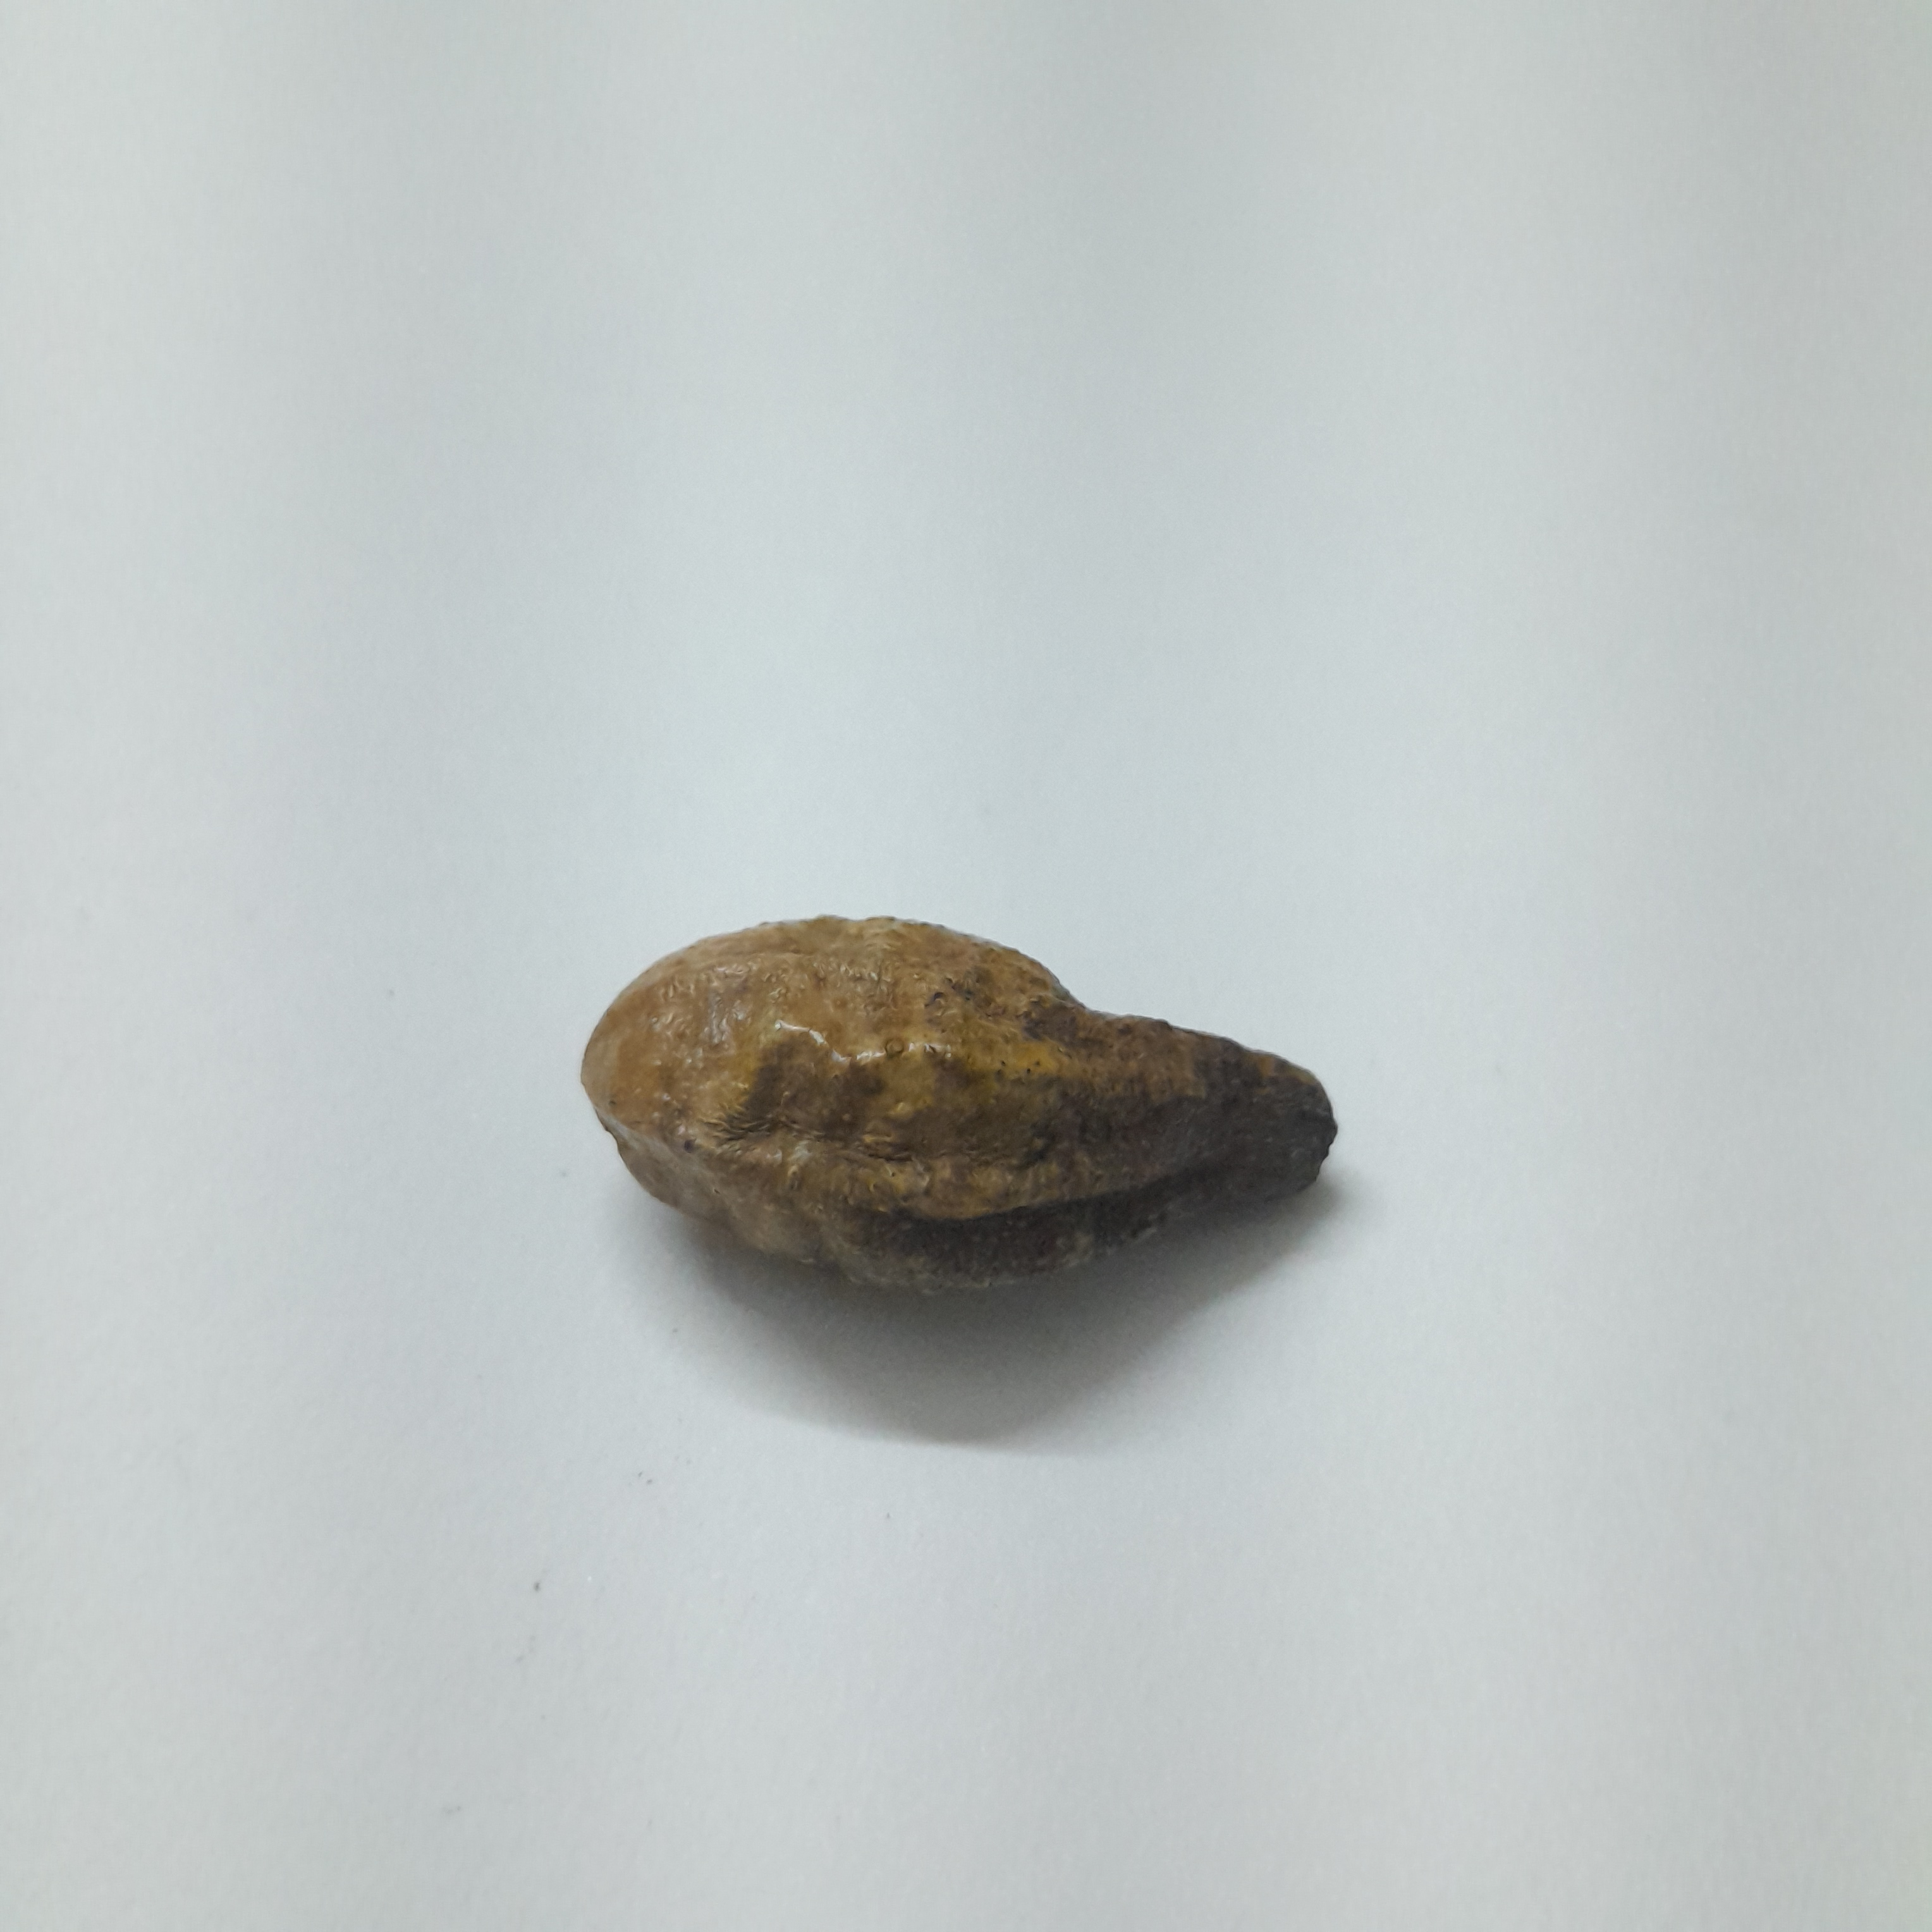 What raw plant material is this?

hirdaa
